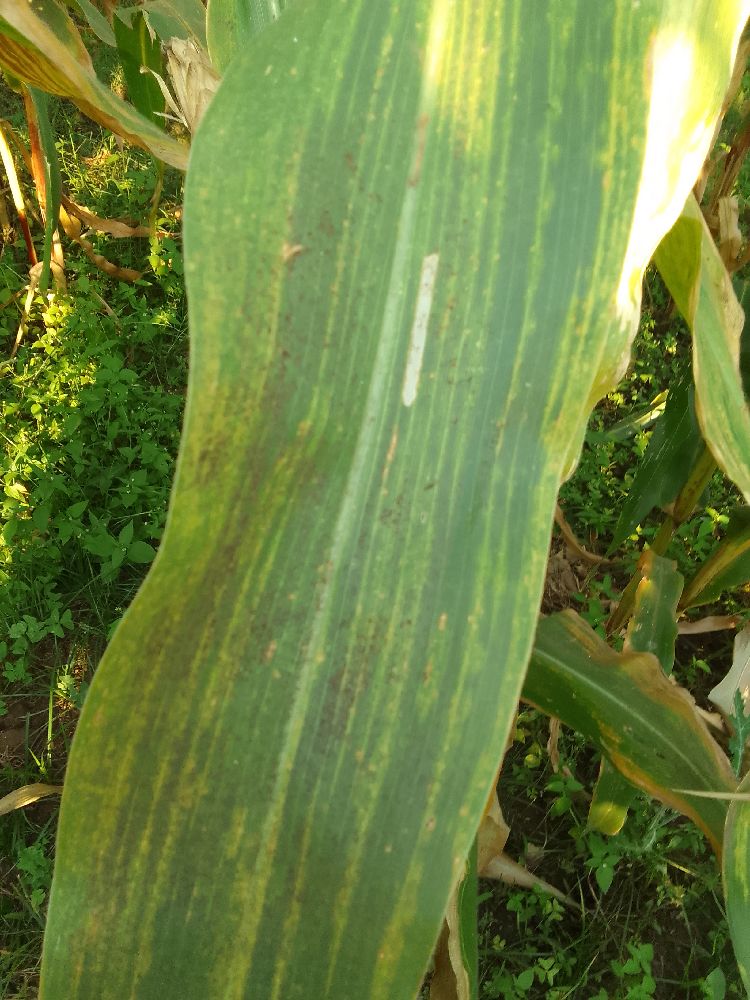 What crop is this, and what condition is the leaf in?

maize, maize lethal necrosis
